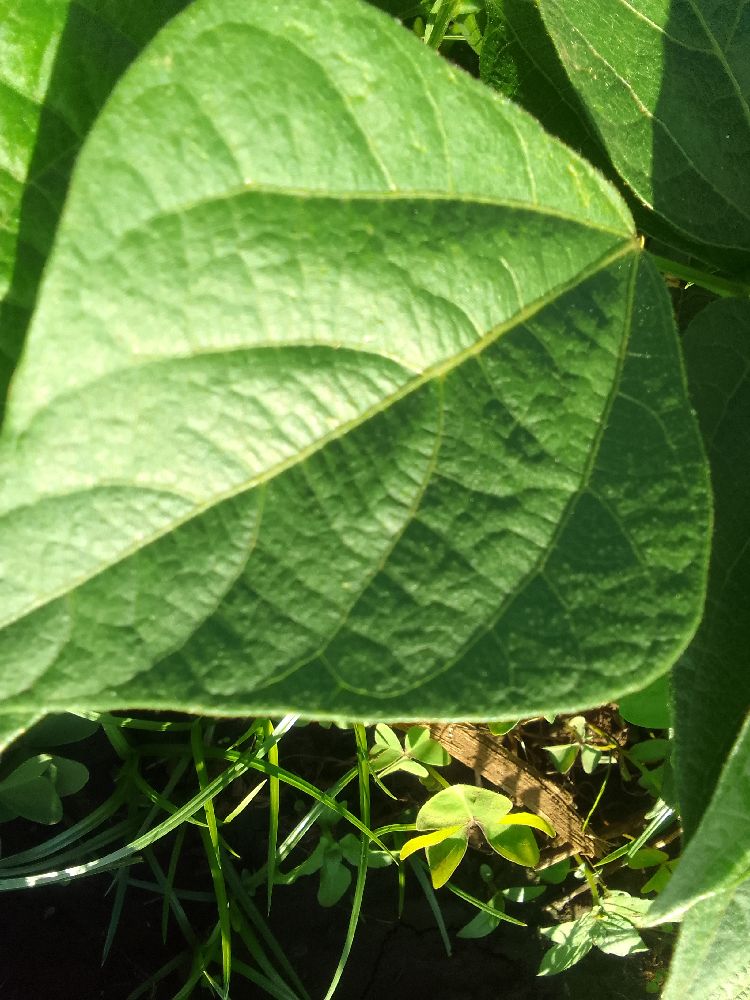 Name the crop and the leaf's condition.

common bean, healthy
